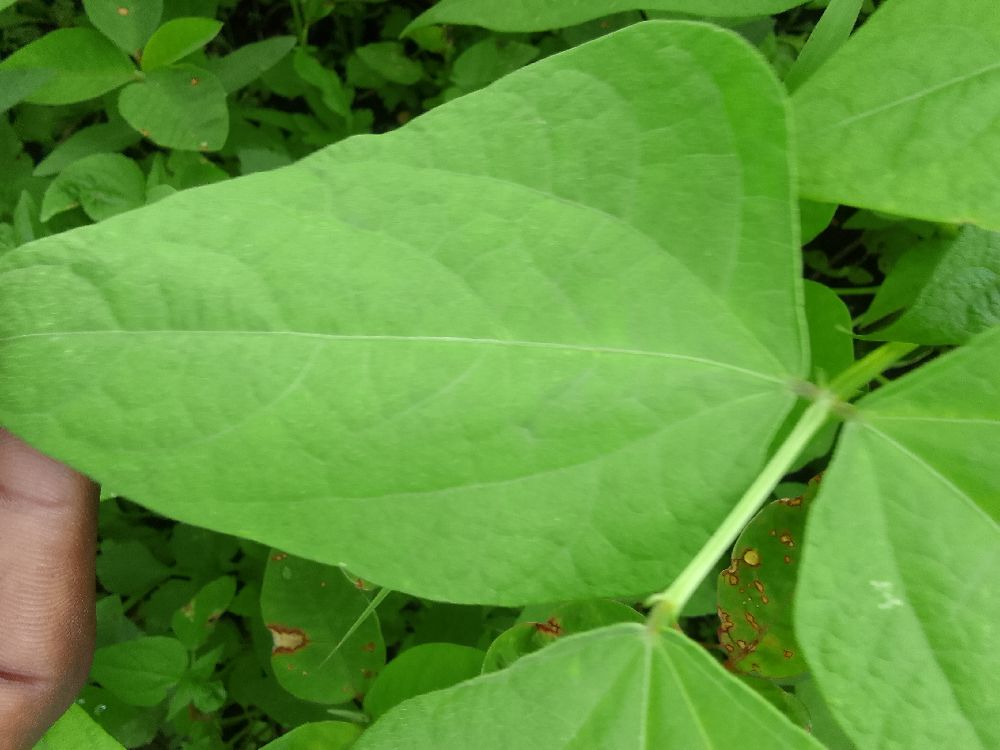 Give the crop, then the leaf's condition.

common bean, healthy
